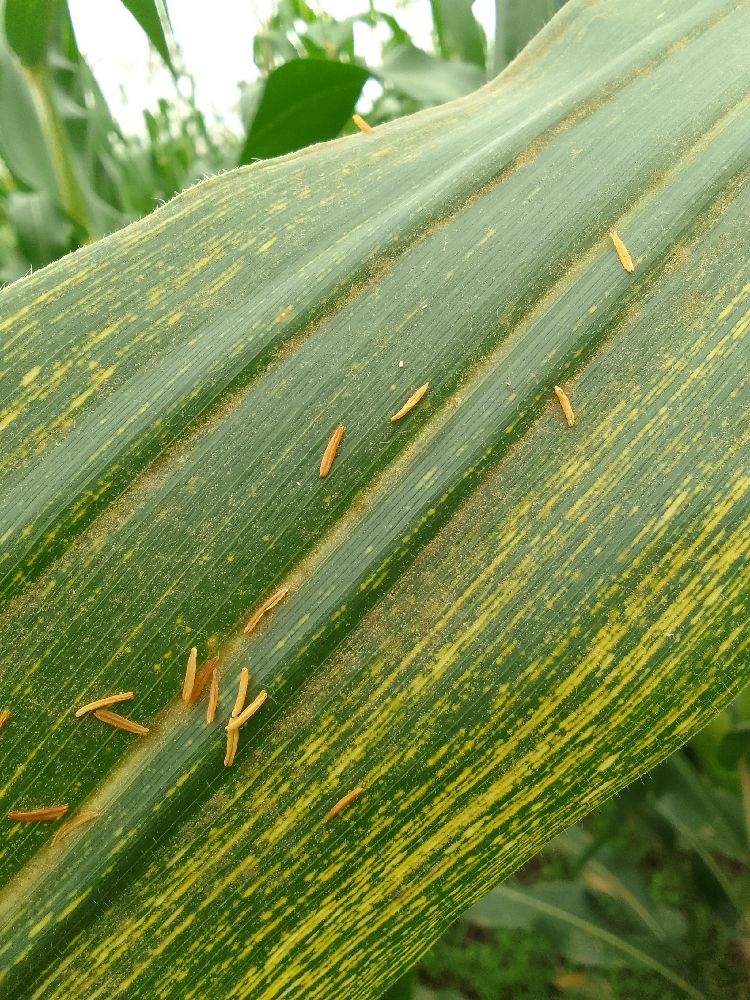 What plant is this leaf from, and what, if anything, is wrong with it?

maize, maize streak virus
